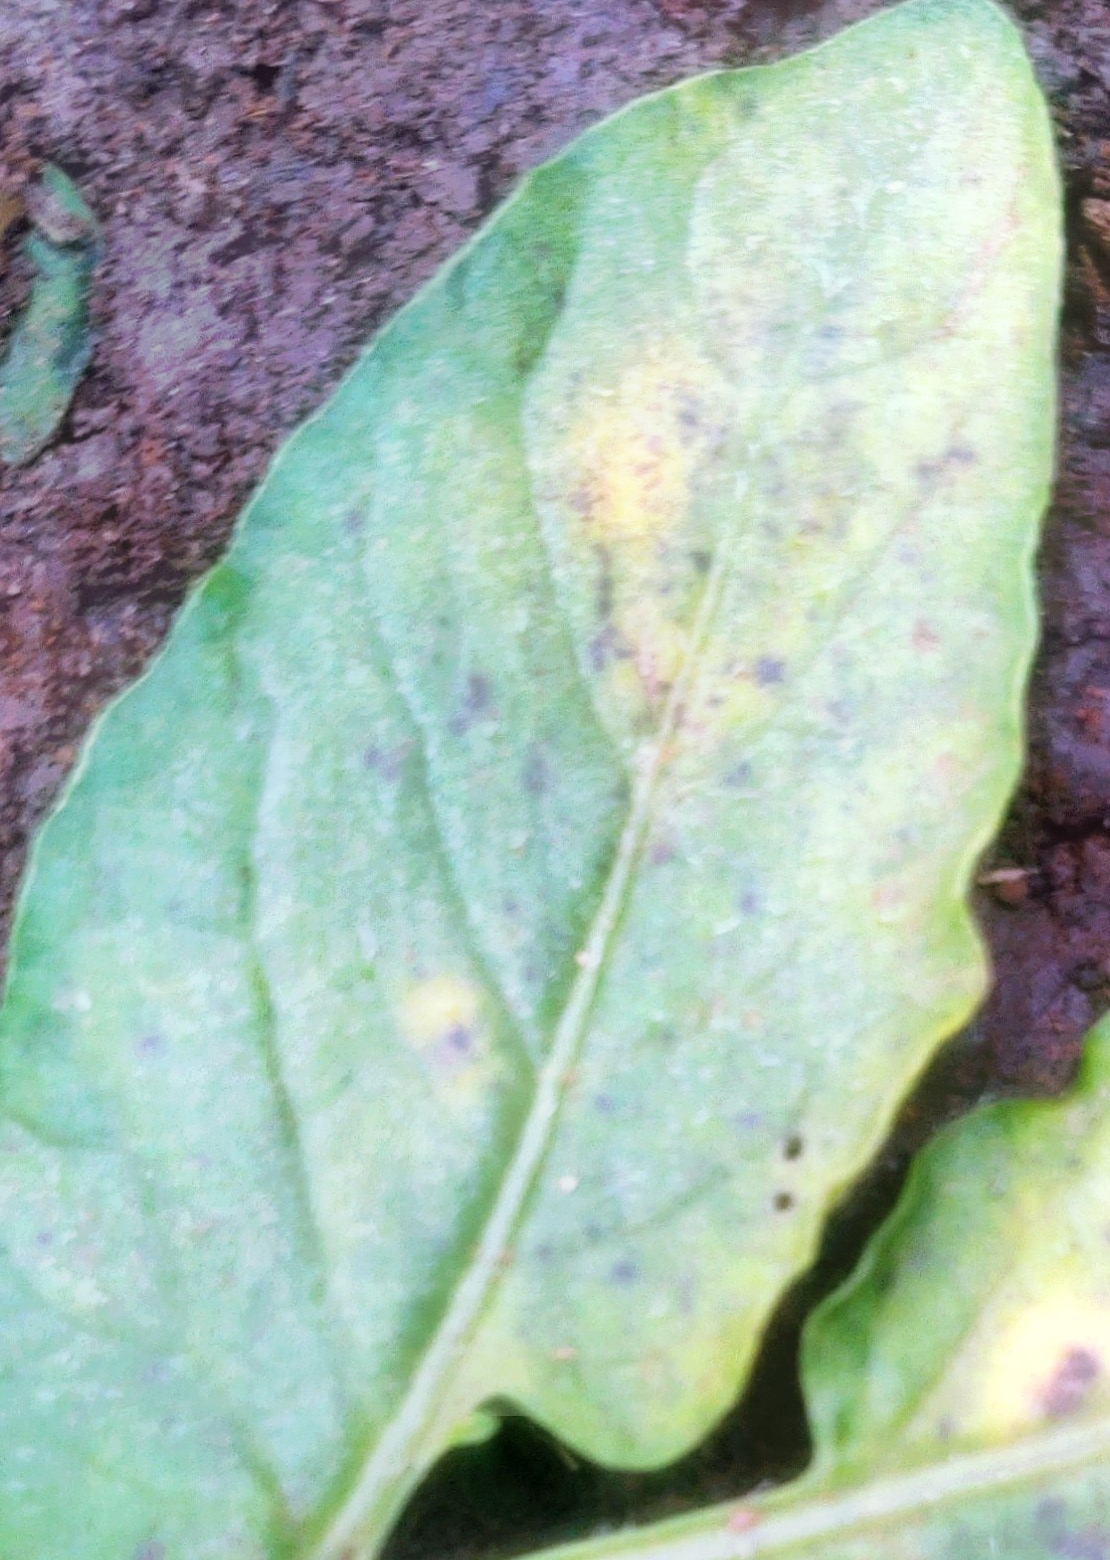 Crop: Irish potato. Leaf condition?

late blight
